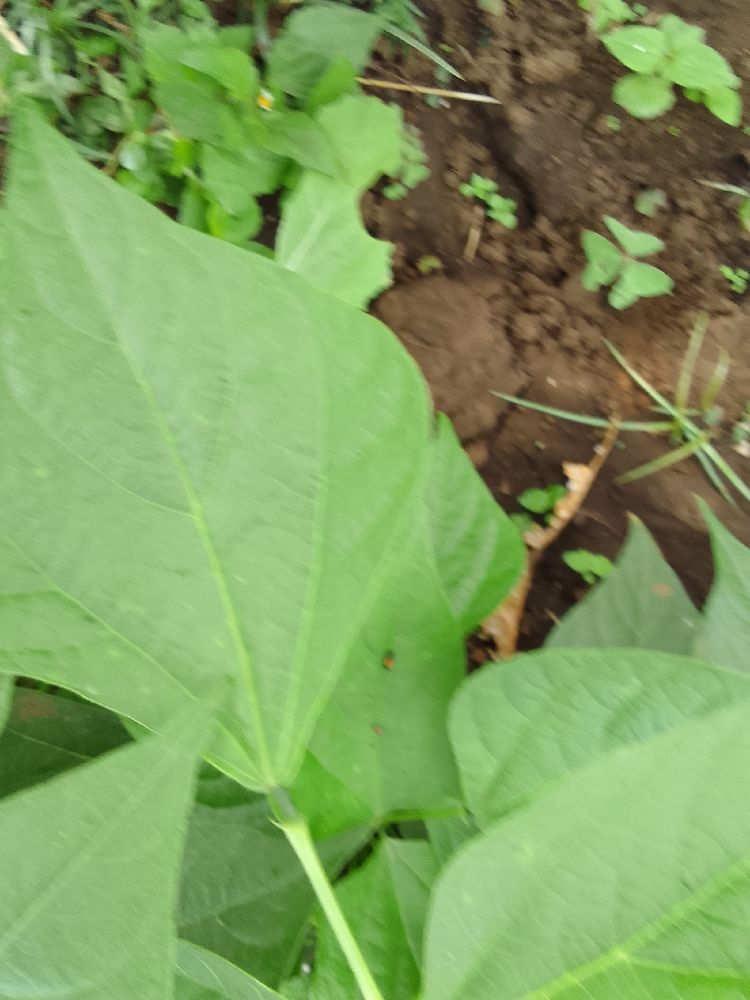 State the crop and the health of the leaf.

common bean, healthy
